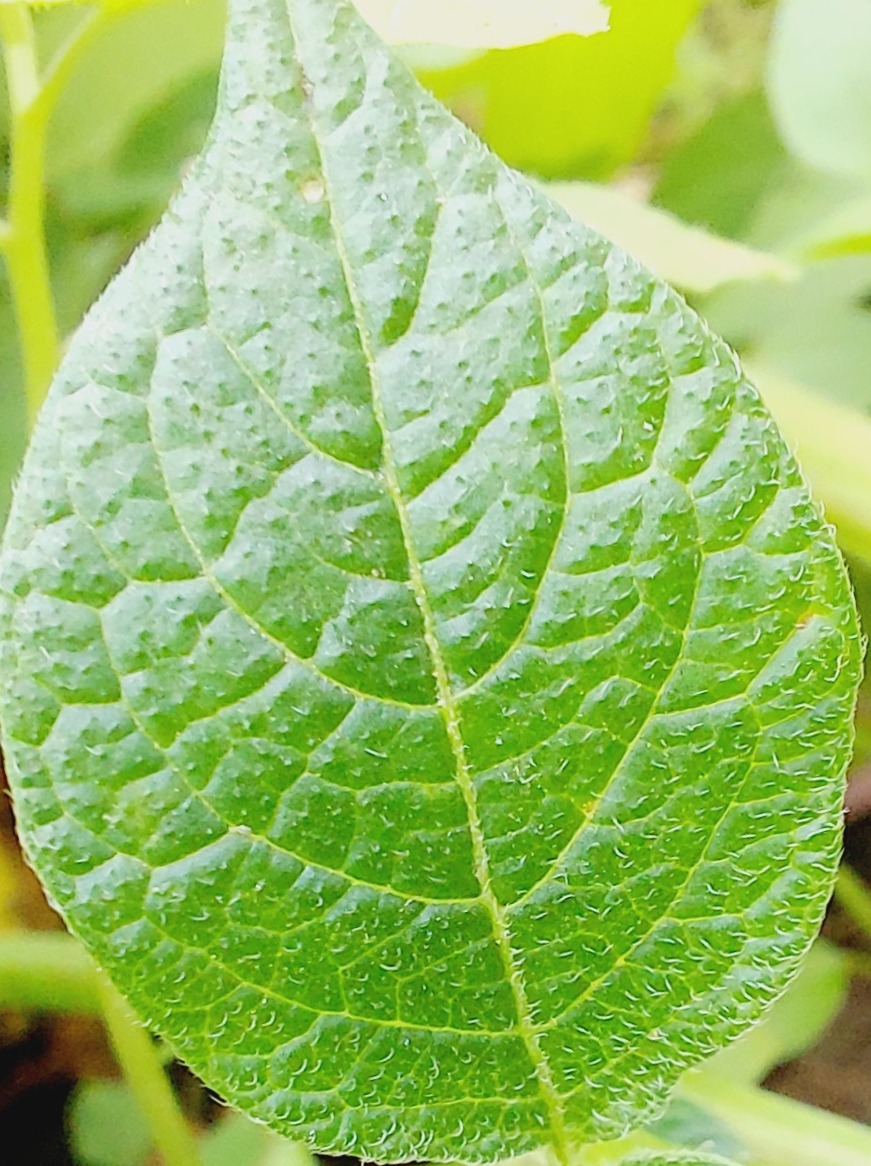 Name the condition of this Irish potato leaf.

healthy
